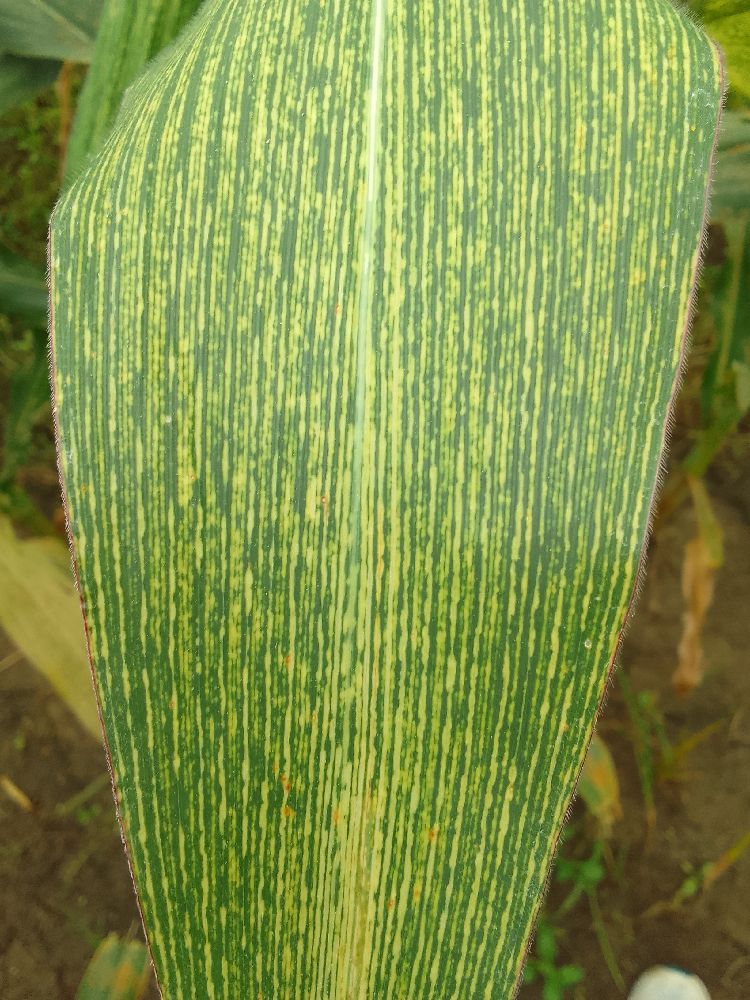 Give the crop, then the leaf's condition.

maize, maize streak virus
